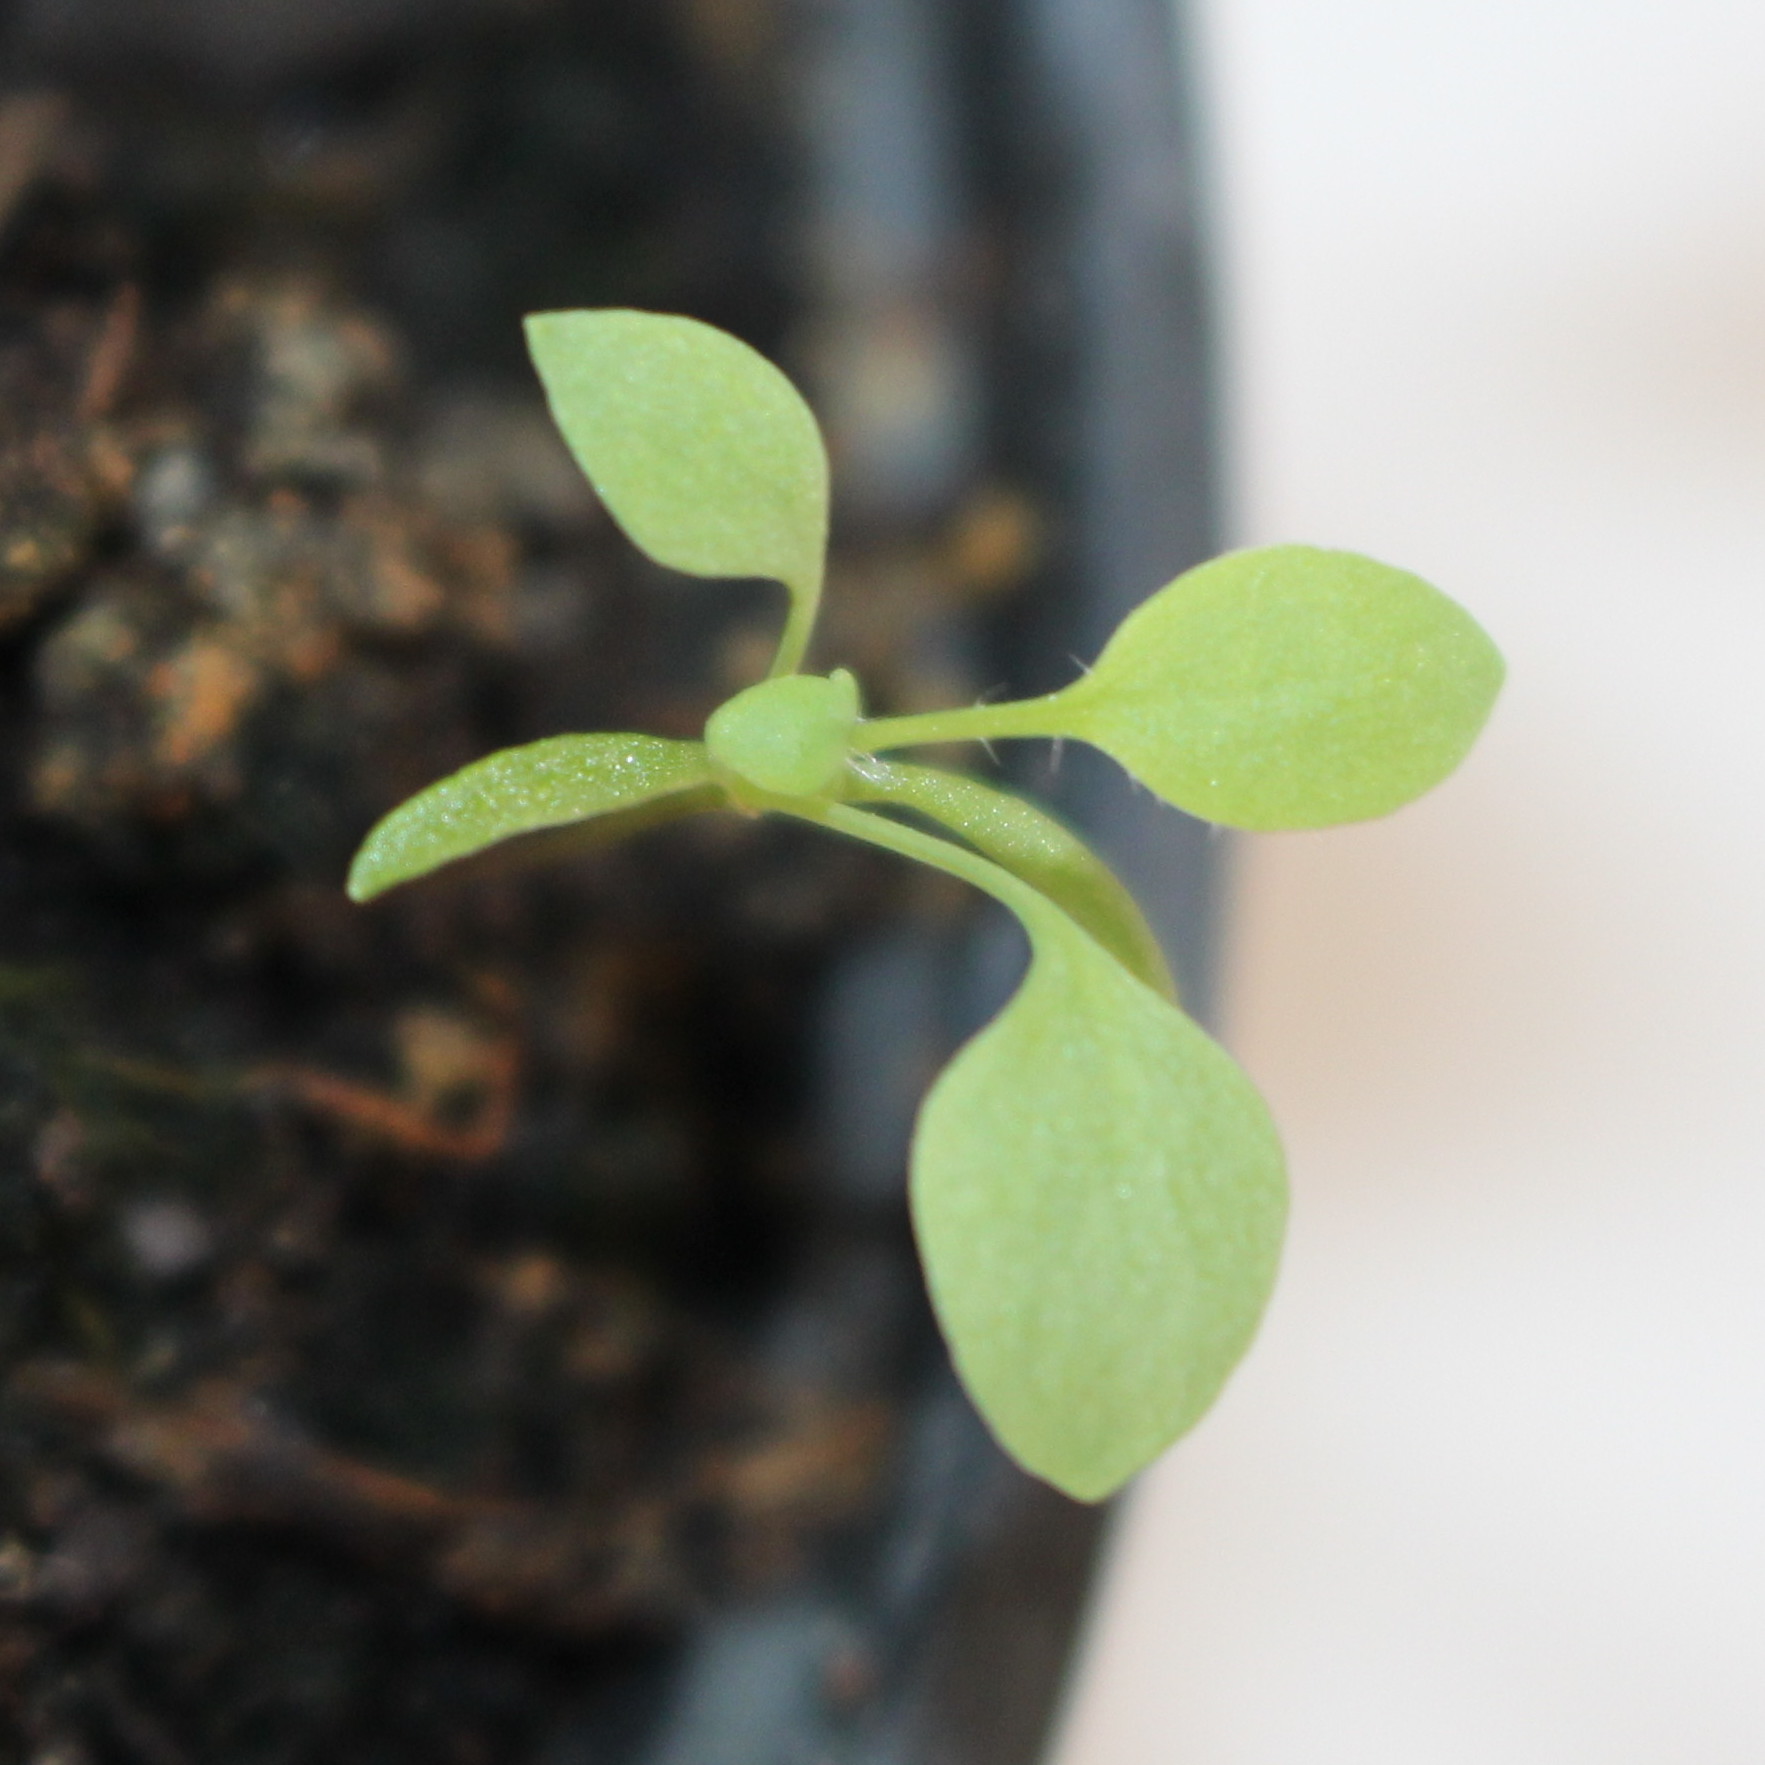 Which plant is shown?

Papaver rhoeas
